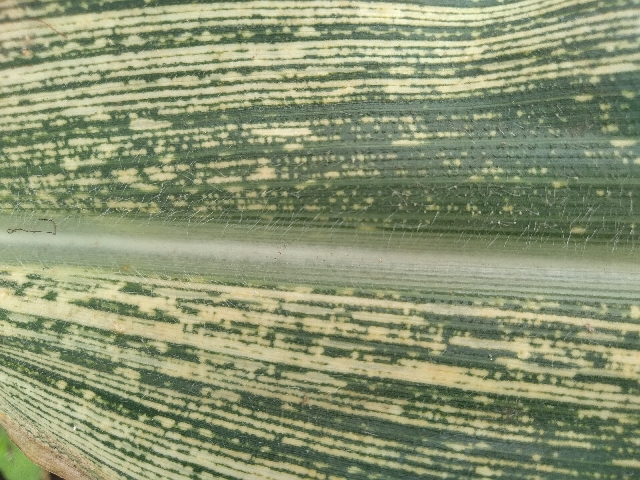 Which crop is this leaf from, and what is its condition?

maize, maize streak virus
